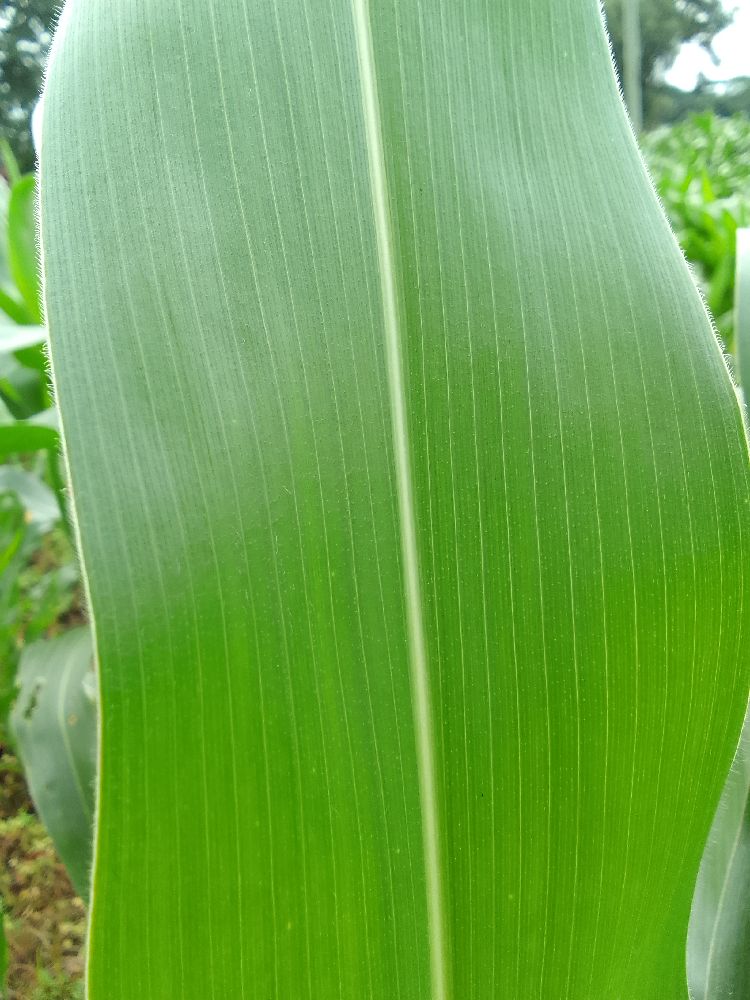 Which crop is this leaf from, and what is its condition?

maize, healthy
